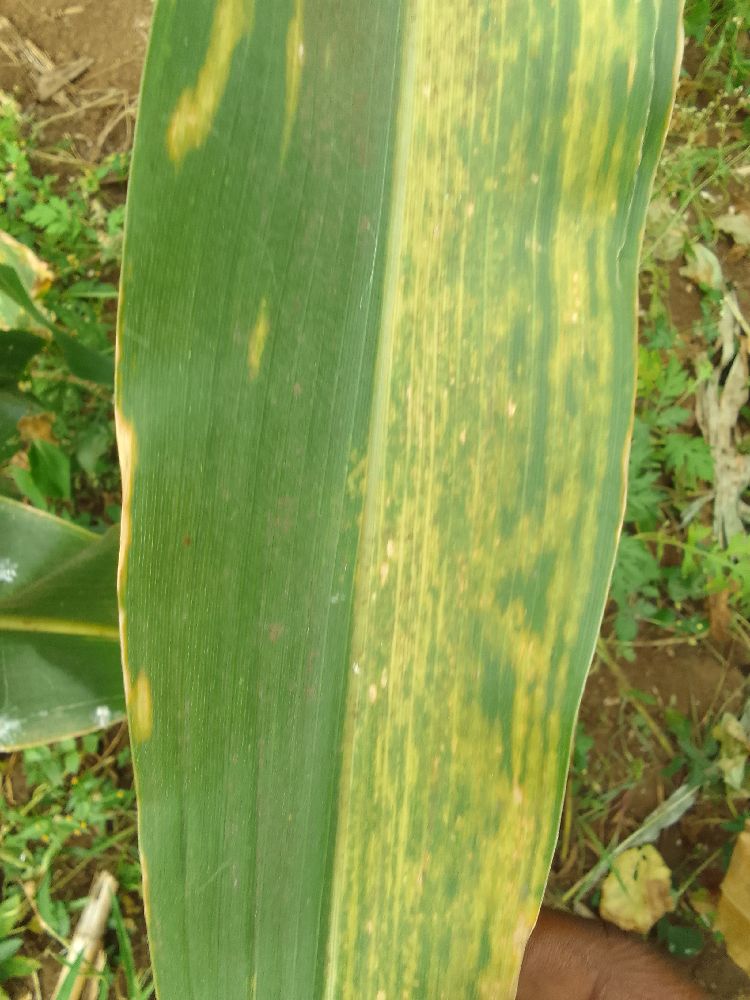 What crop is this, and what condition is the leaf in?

maize, maize lethal necrosis
